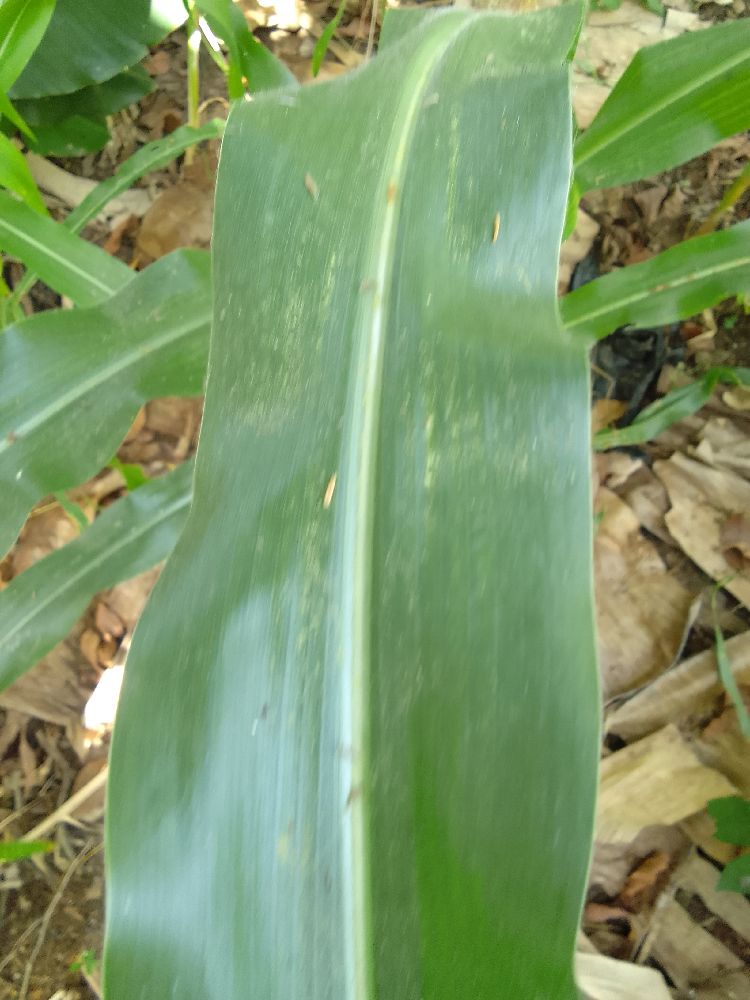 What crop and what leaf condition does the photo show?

maize, healthy
